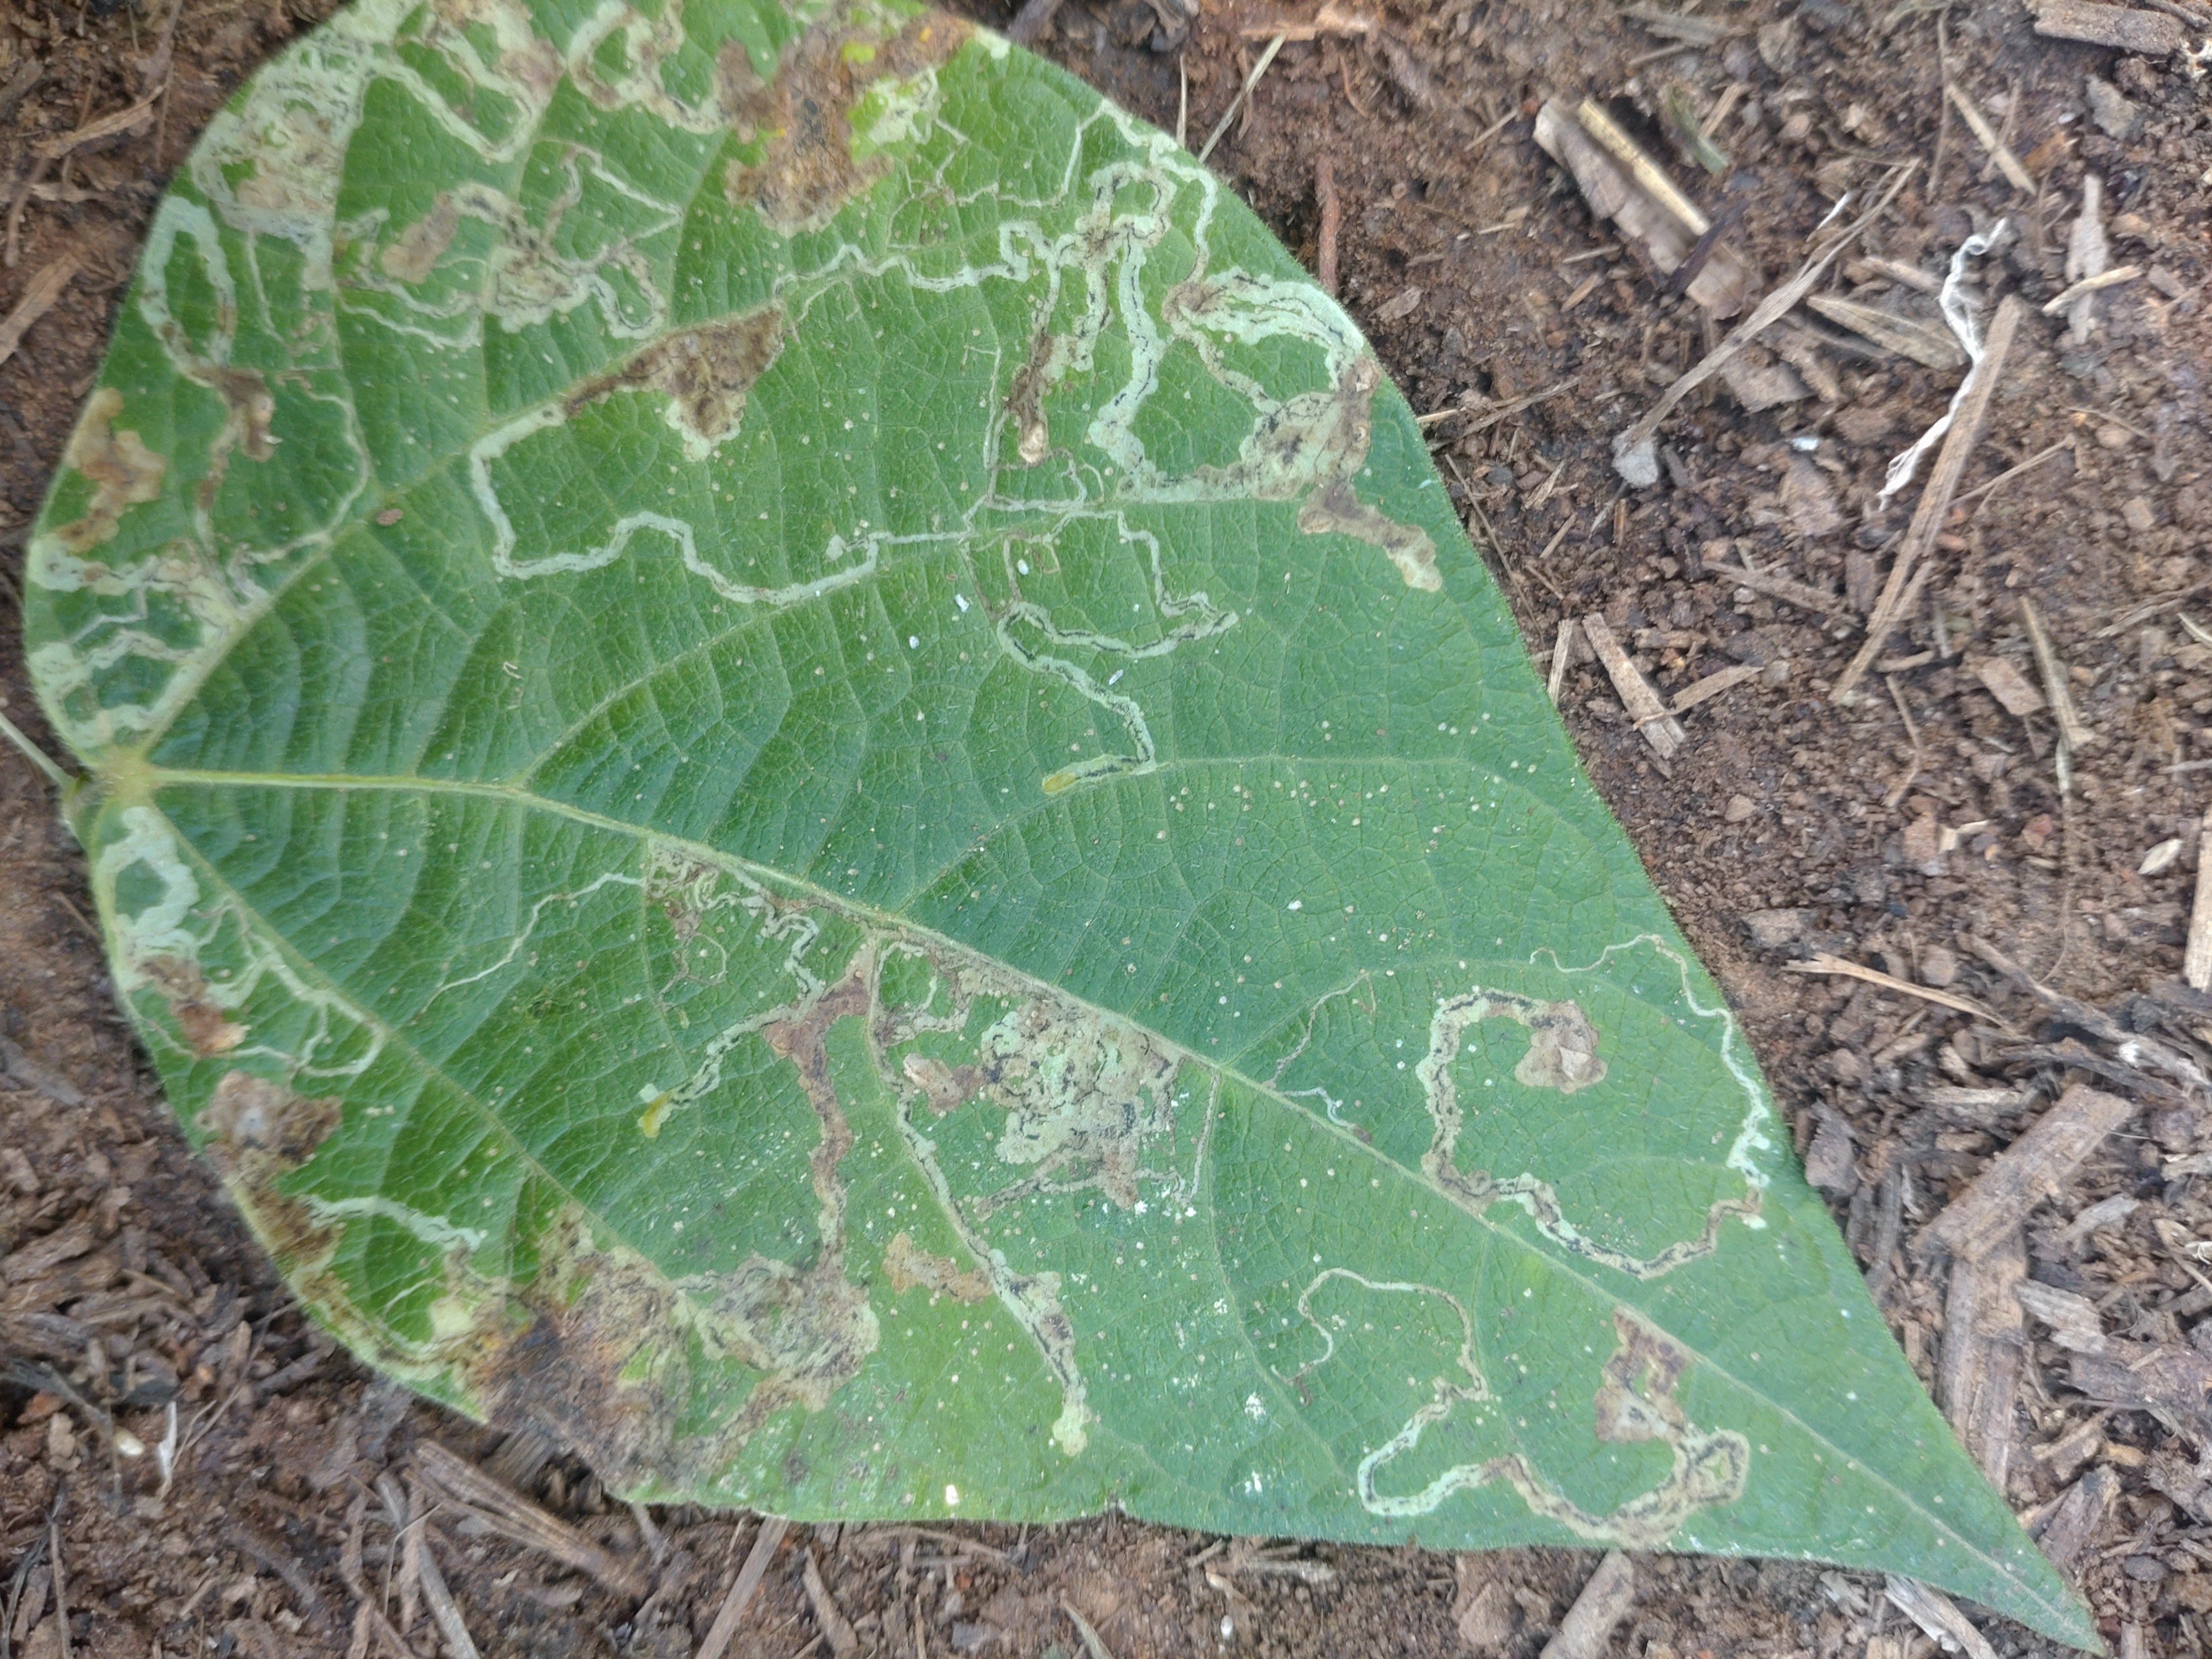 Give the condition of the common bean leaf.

anthracnose
